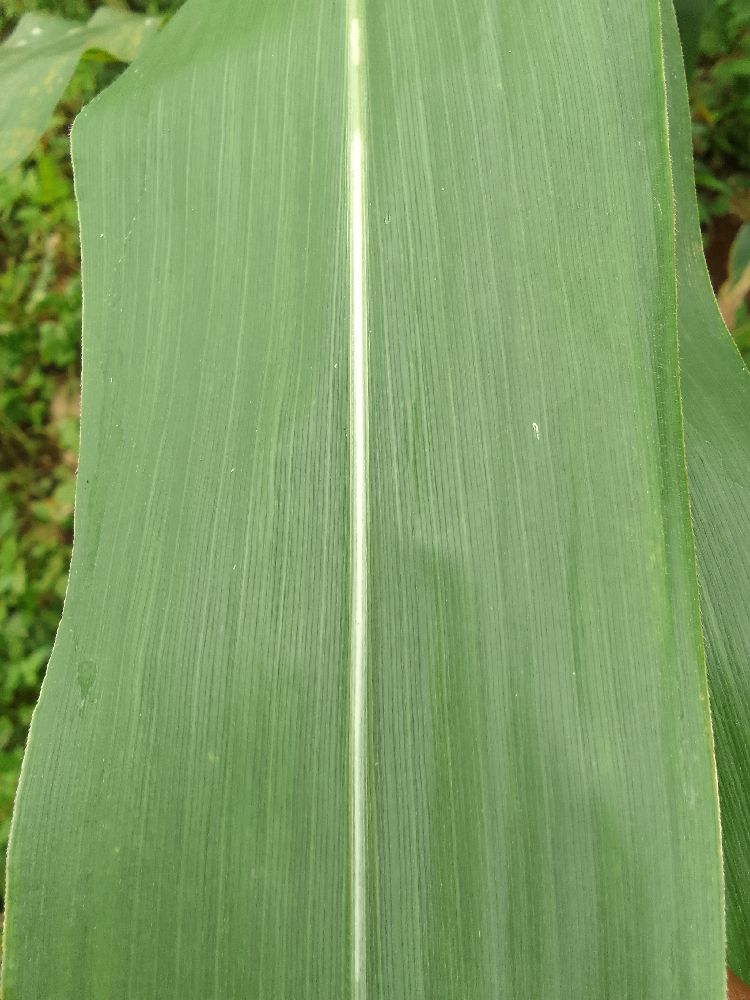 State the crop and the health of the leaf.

maize, healthy
